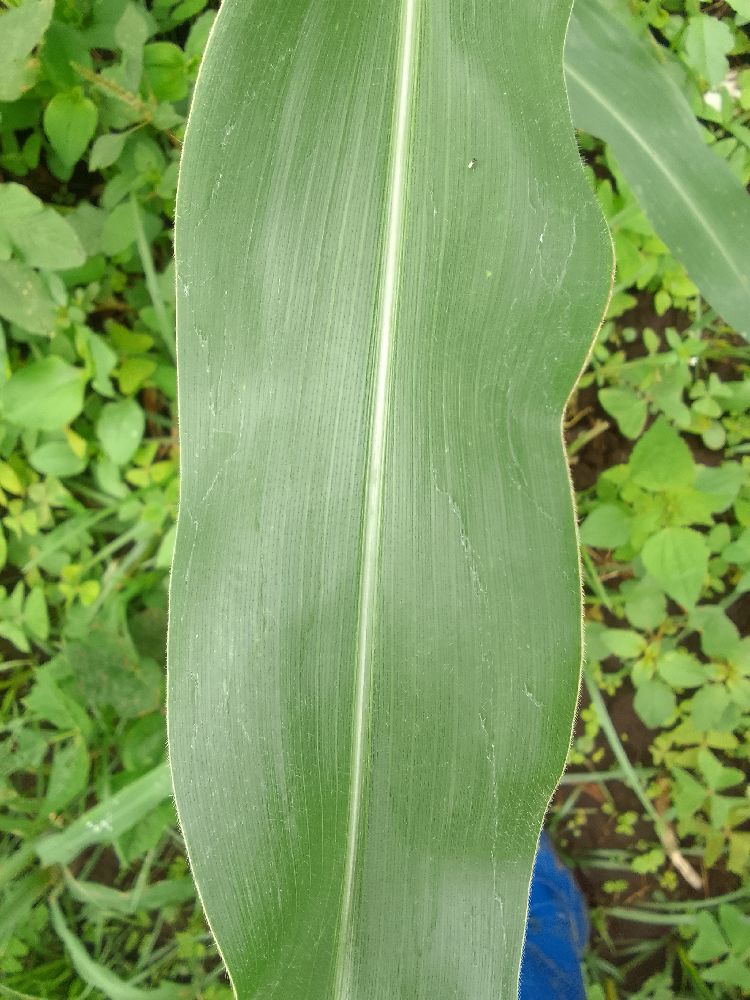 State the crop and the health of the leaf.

maize, healthy
